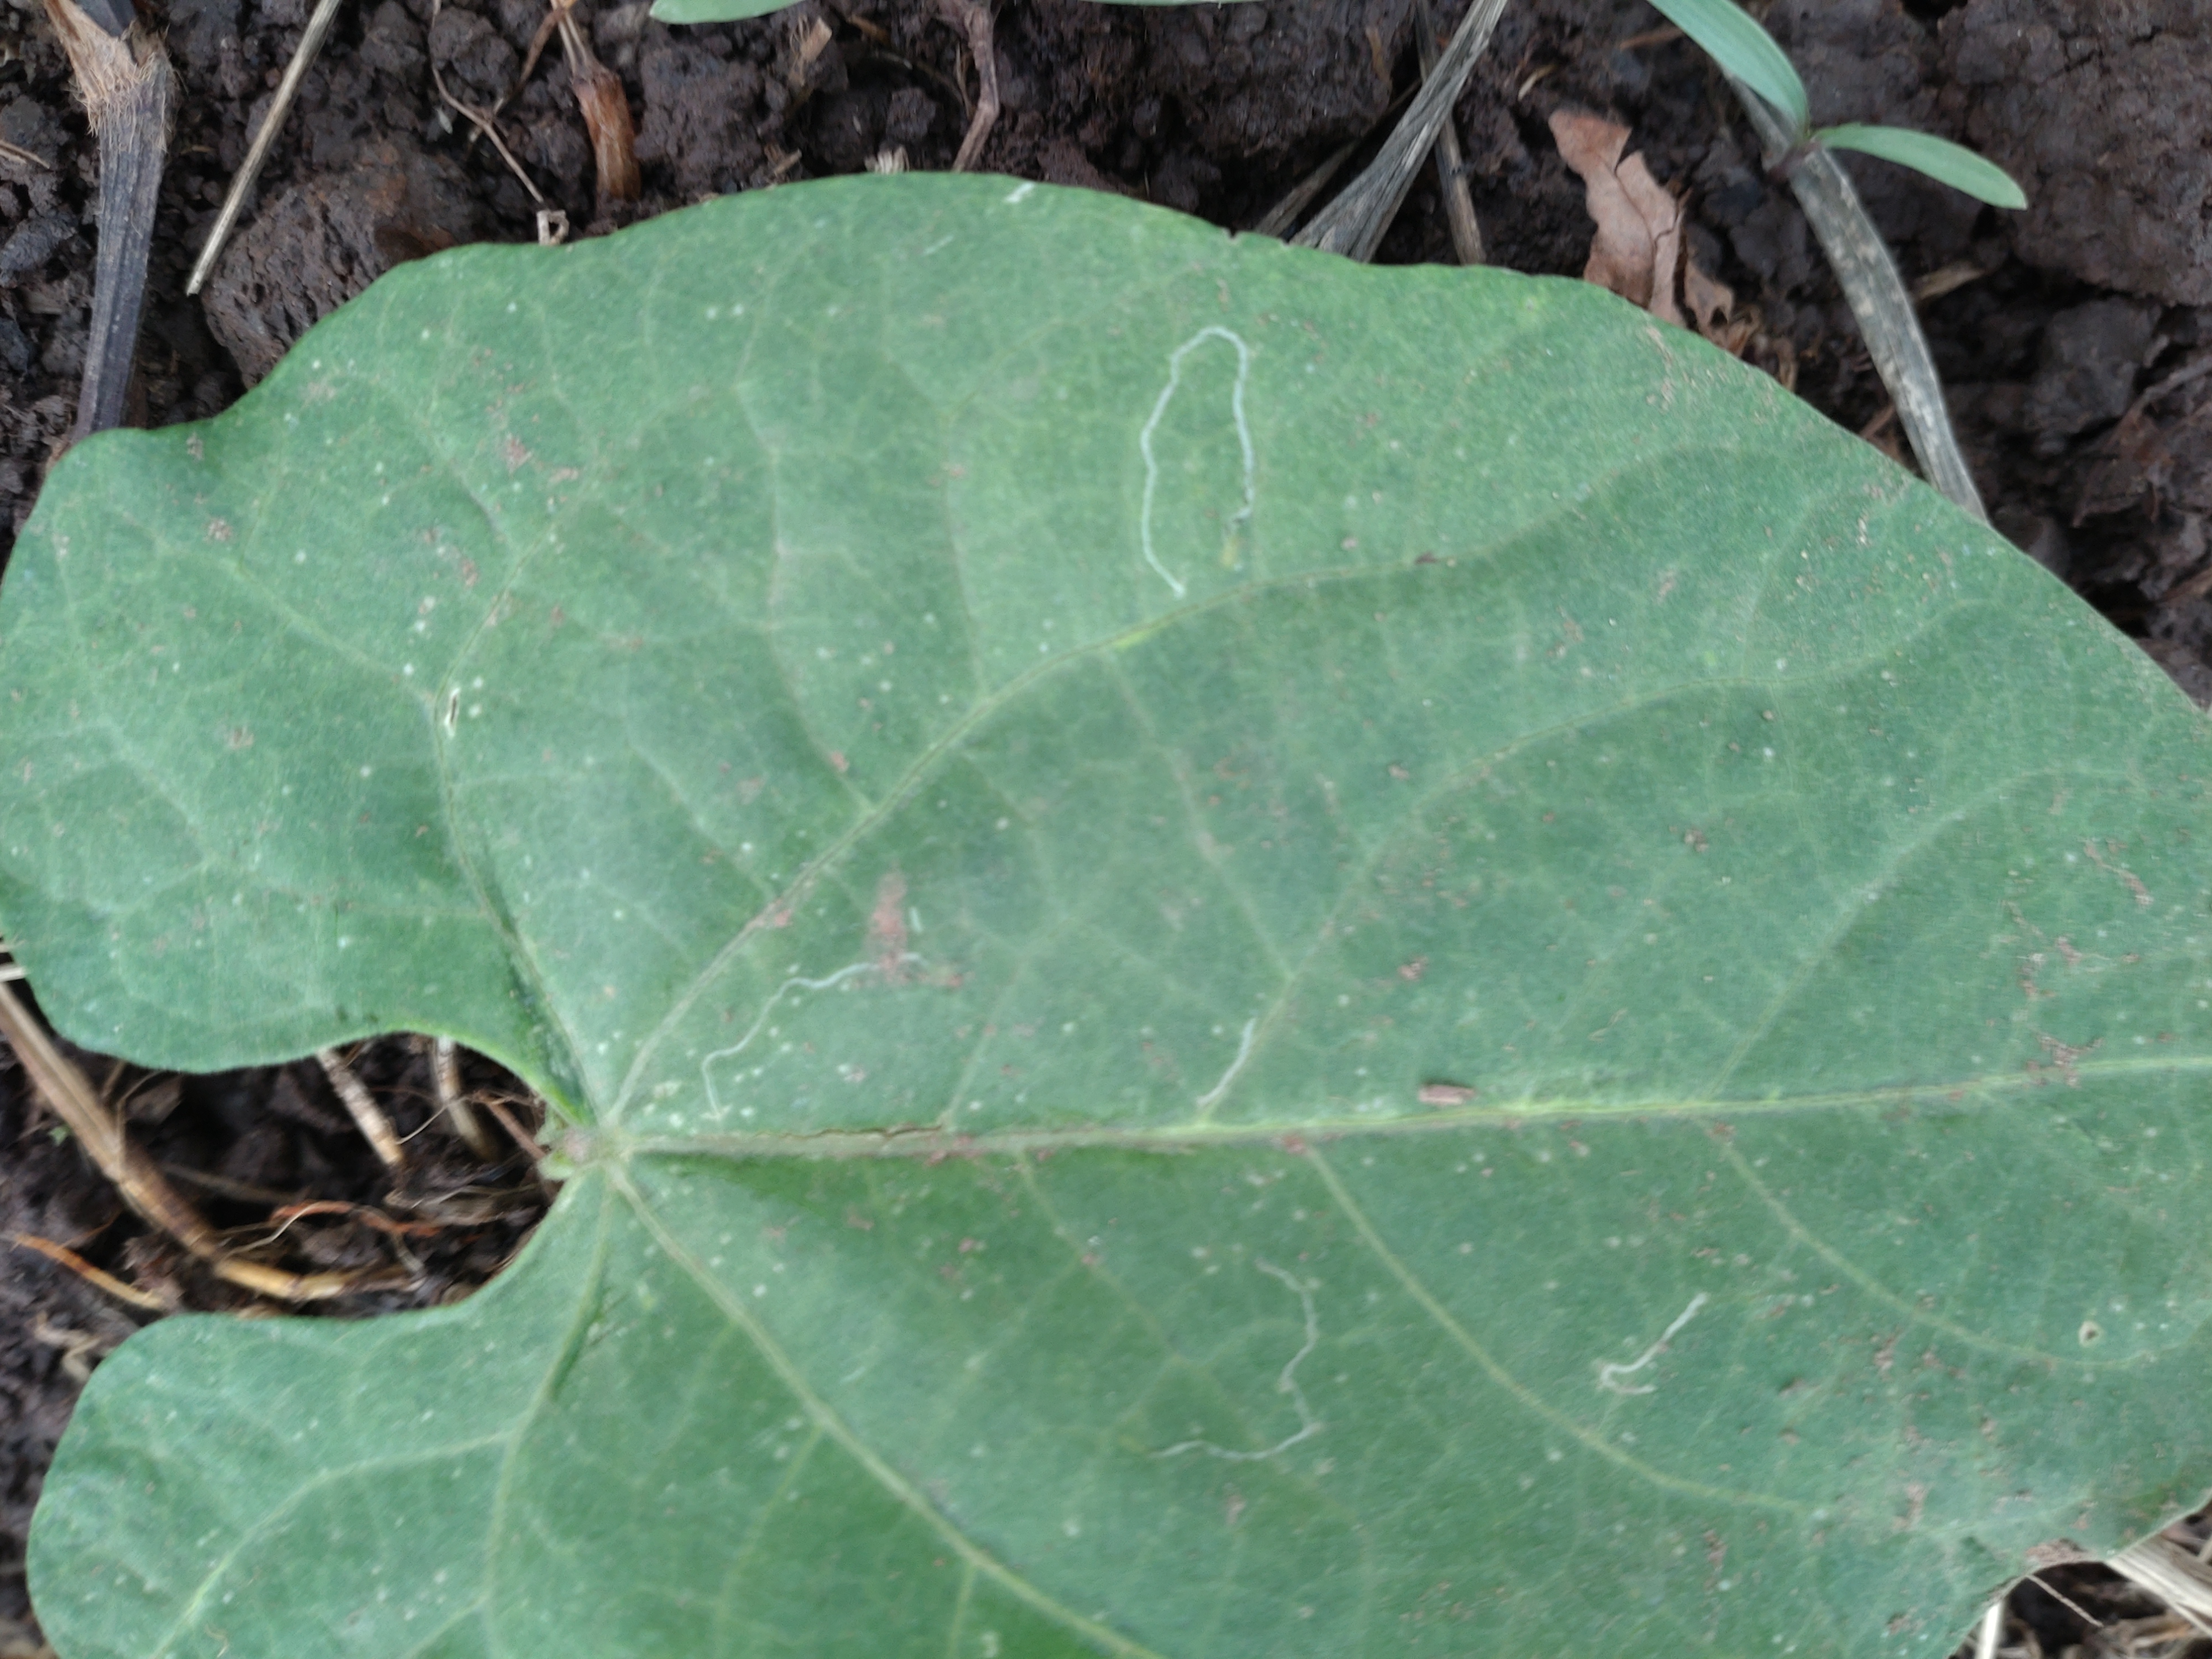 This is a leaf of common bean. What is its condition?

healthy
